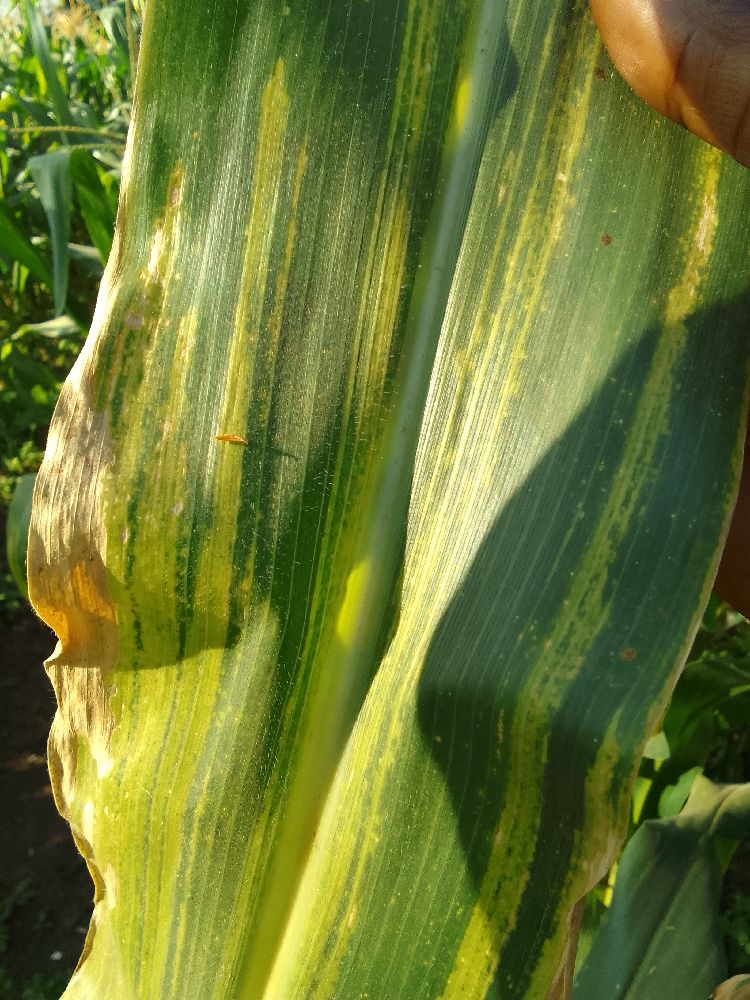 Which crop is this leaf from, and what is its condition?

maize, maize lethal necrosis
